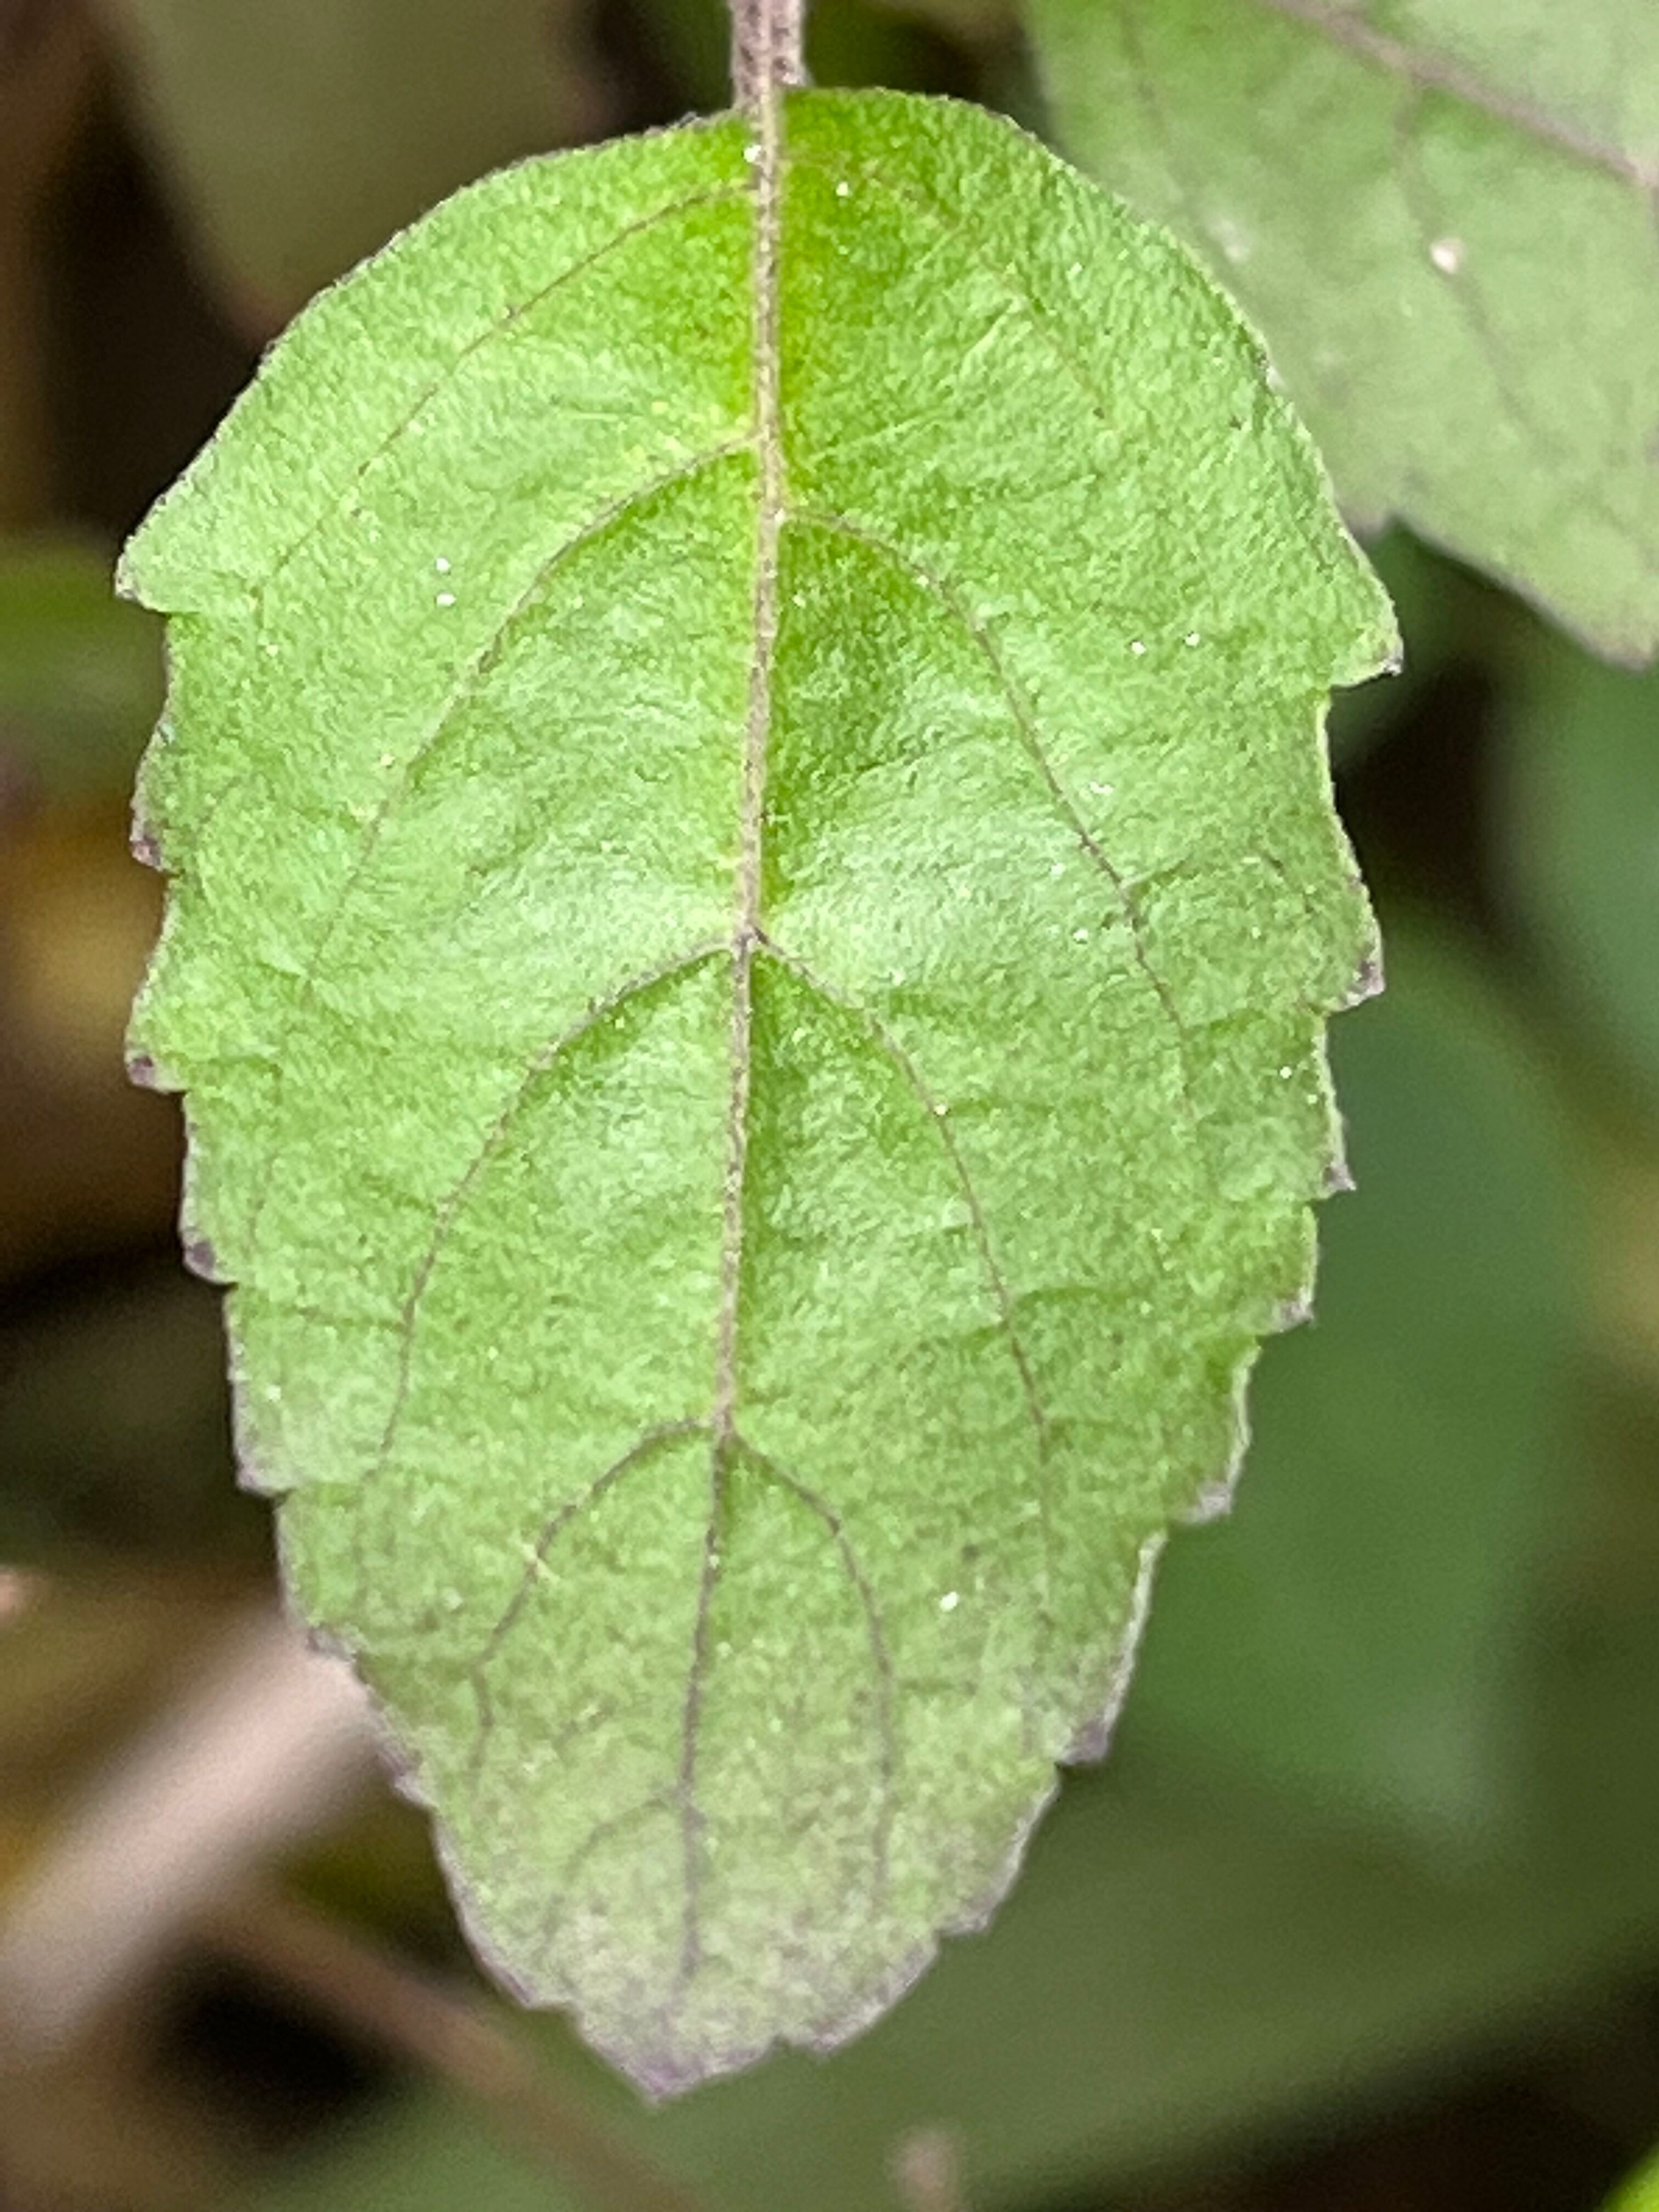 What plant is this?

tulshi
